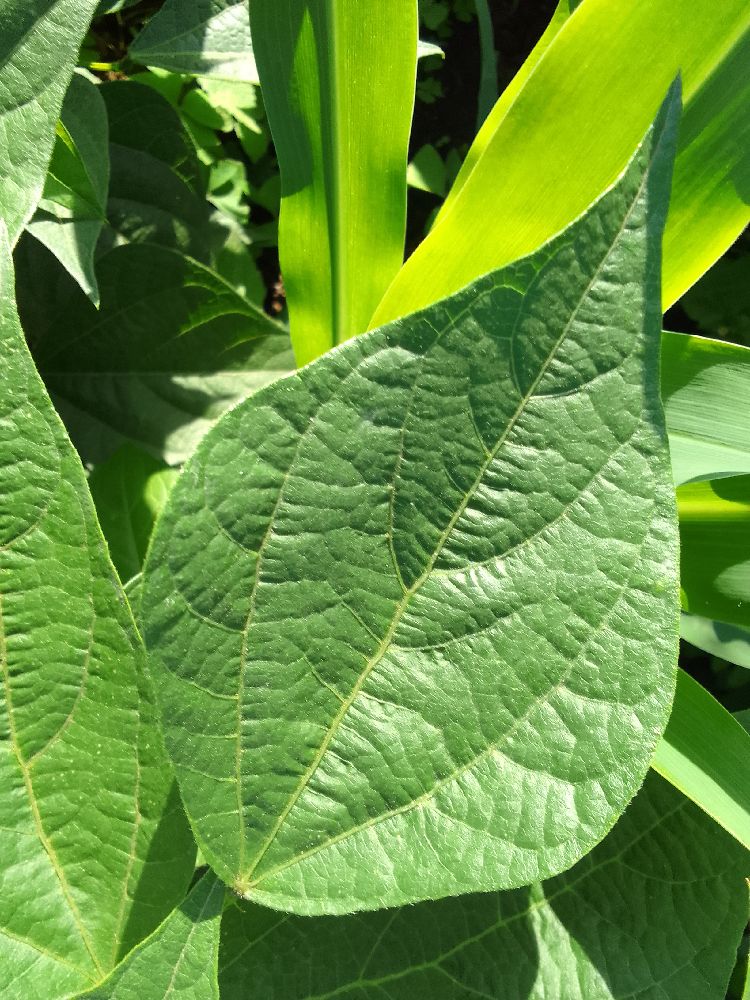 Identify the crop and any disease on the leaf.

common bean, healthy
